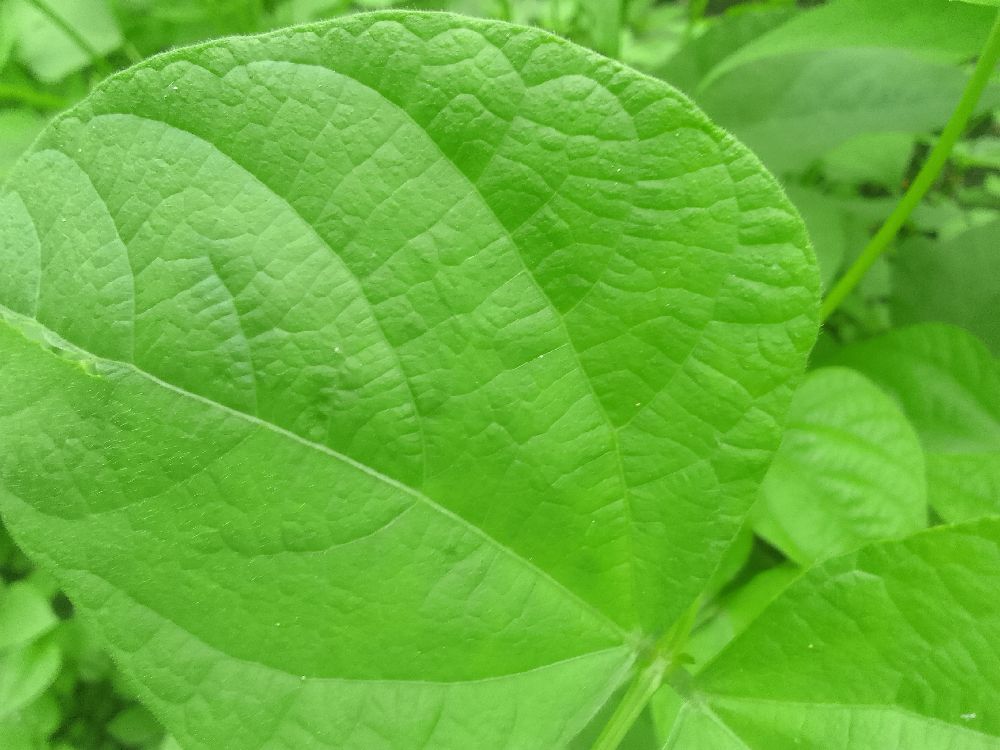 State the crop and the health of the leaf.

common bean, healthy
